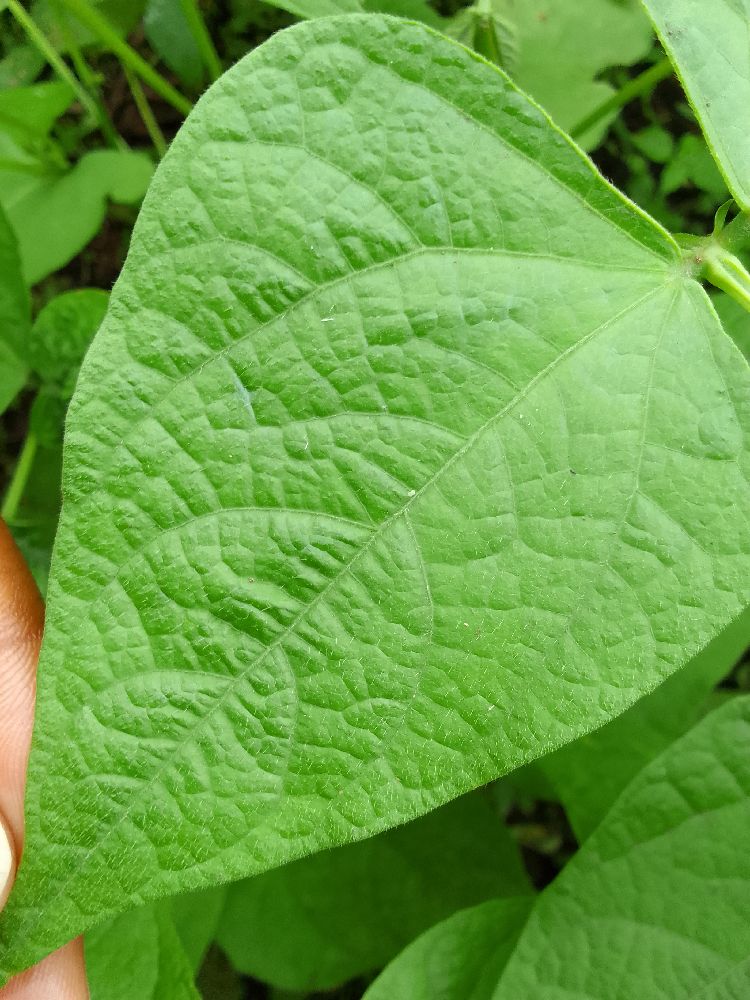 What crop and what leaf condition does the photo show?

common bean, healthy
